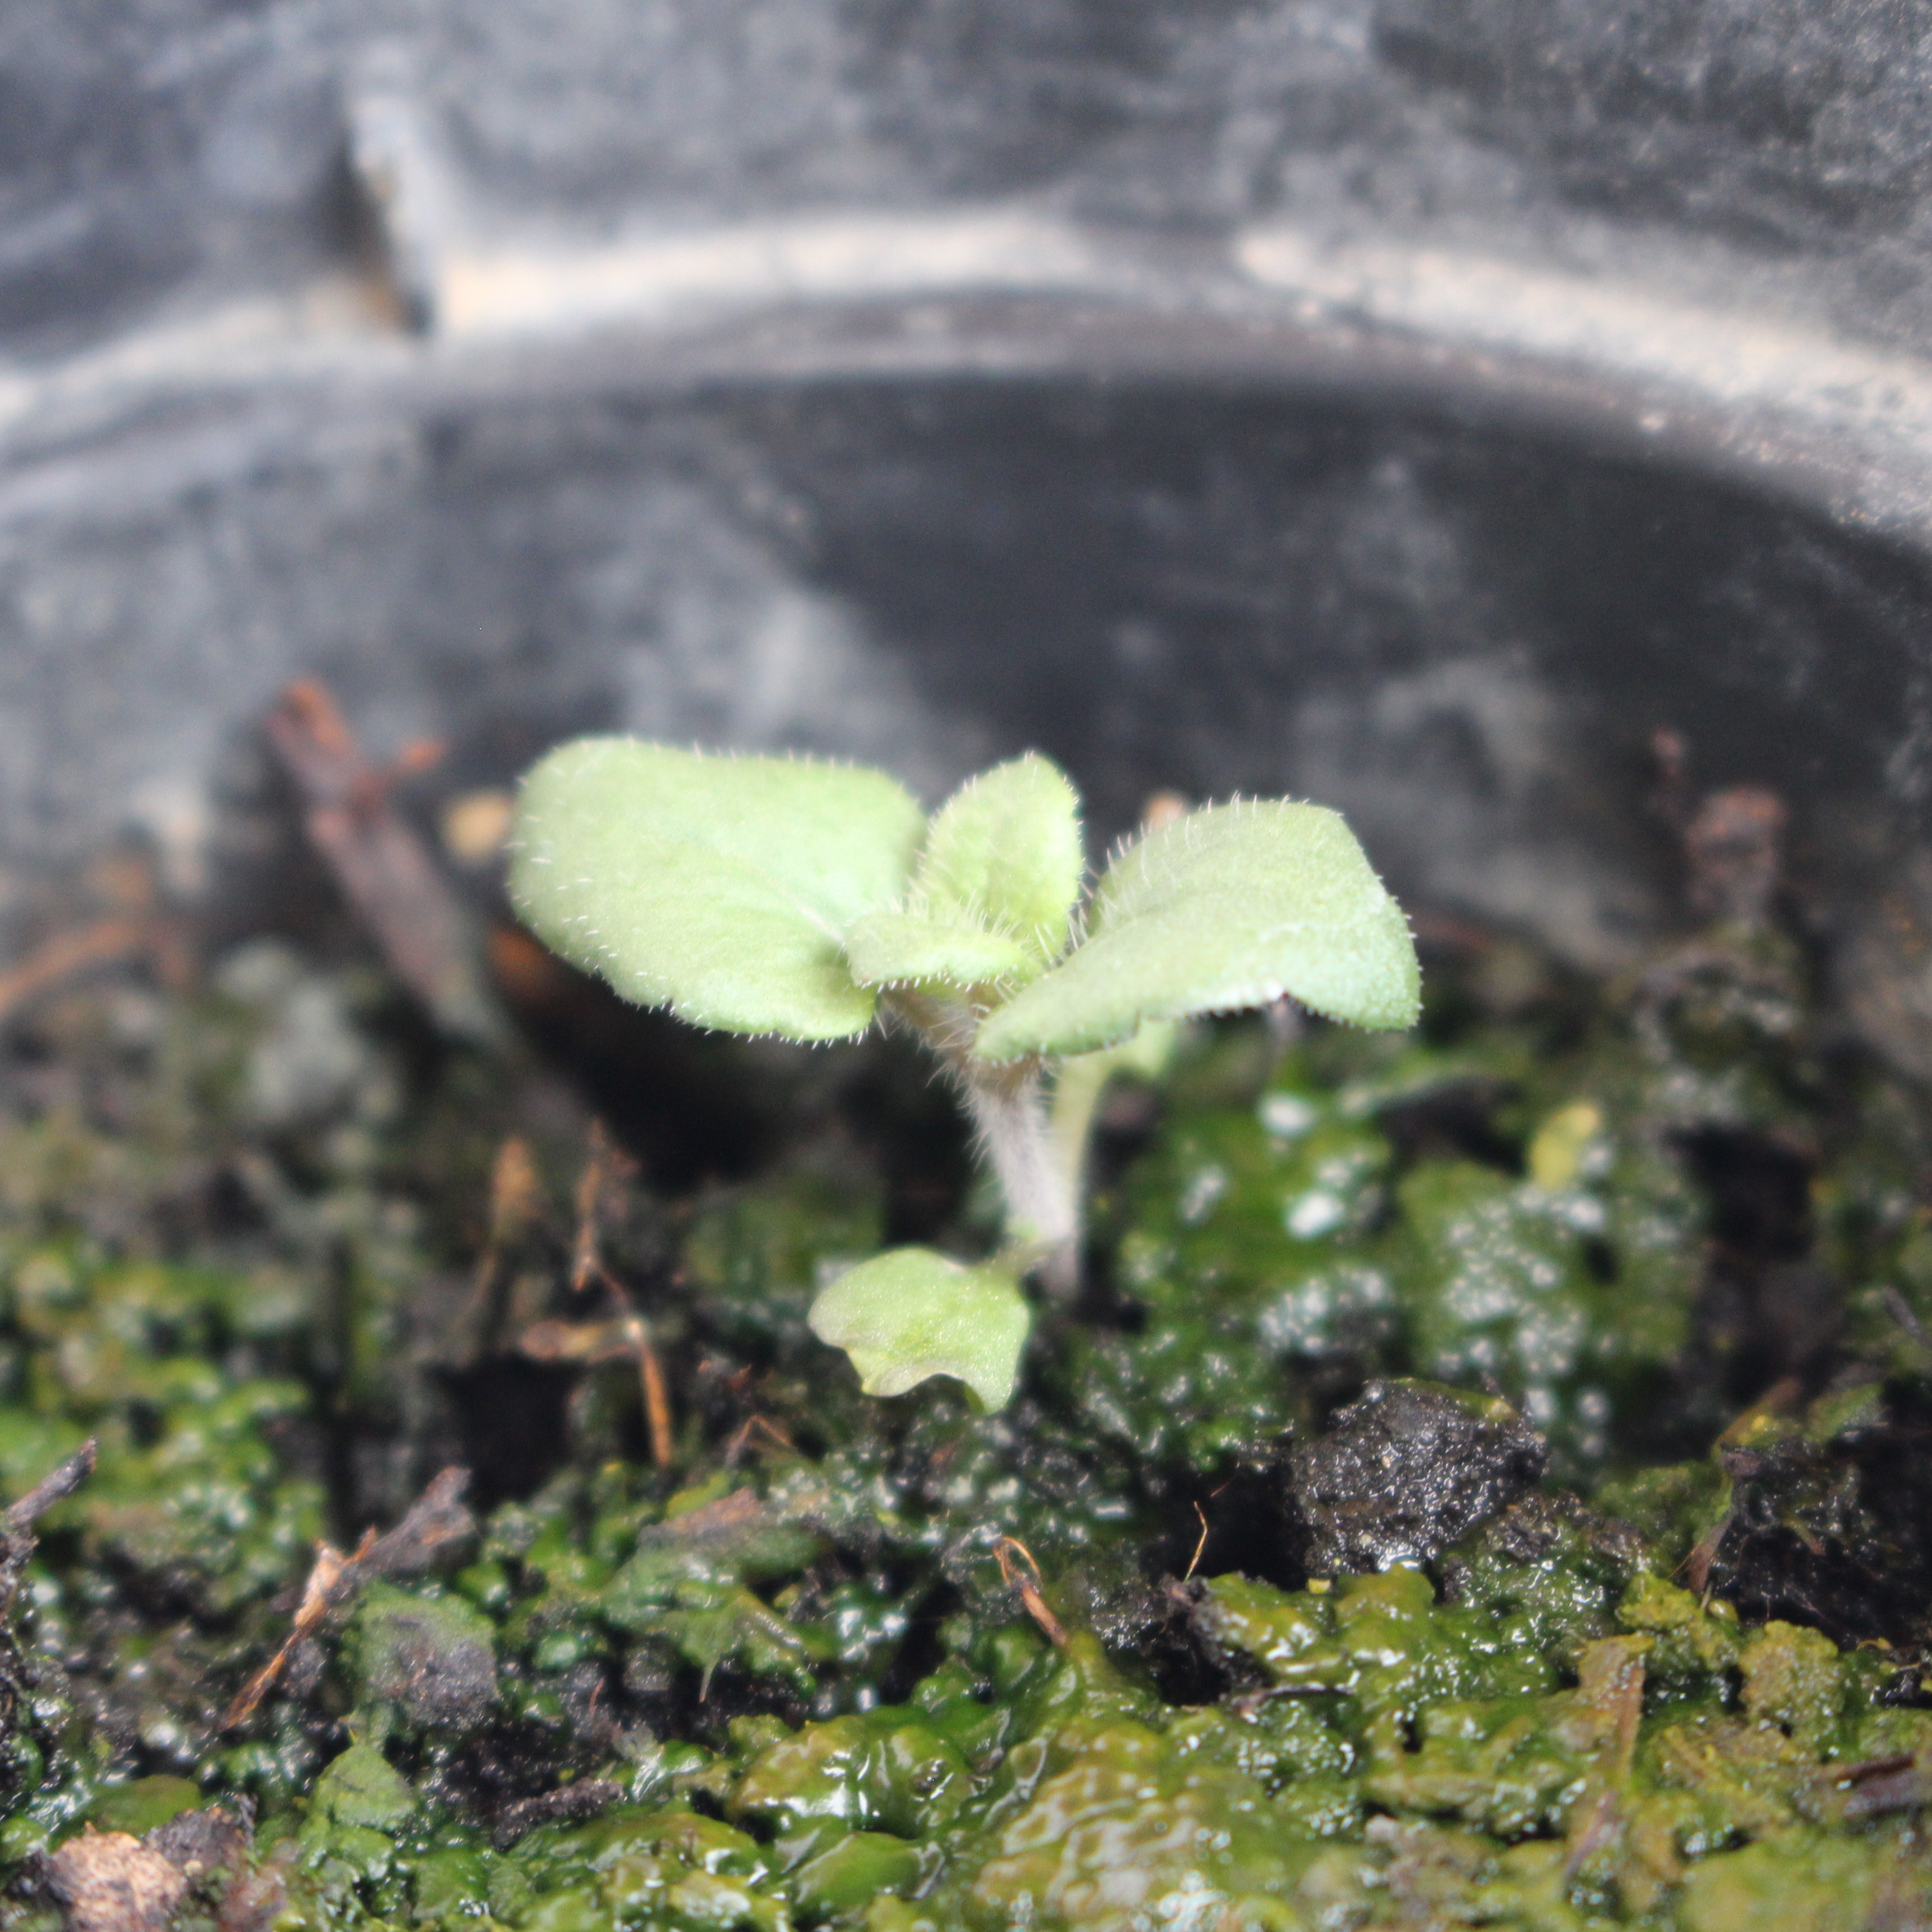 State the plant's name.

Veronica persica
